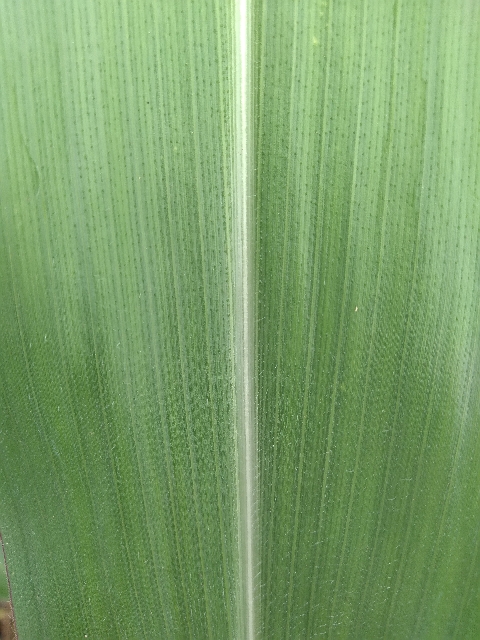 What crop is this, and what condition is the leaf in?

maize, healthy
